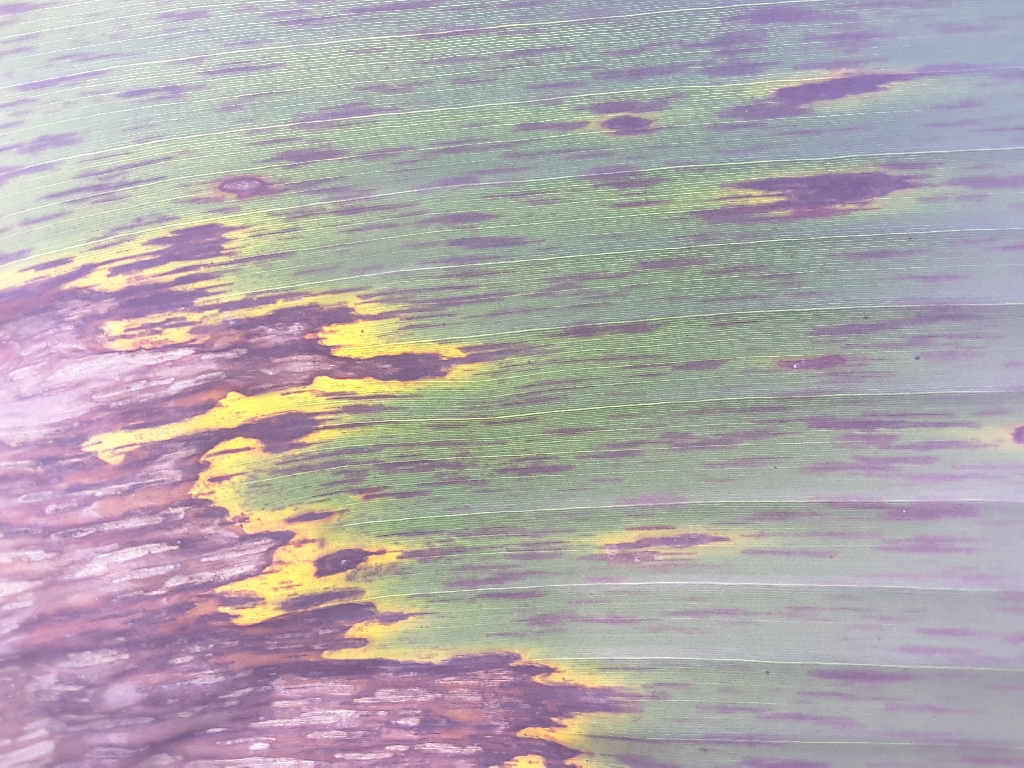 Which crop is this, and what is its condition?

banana, black sigatoka
